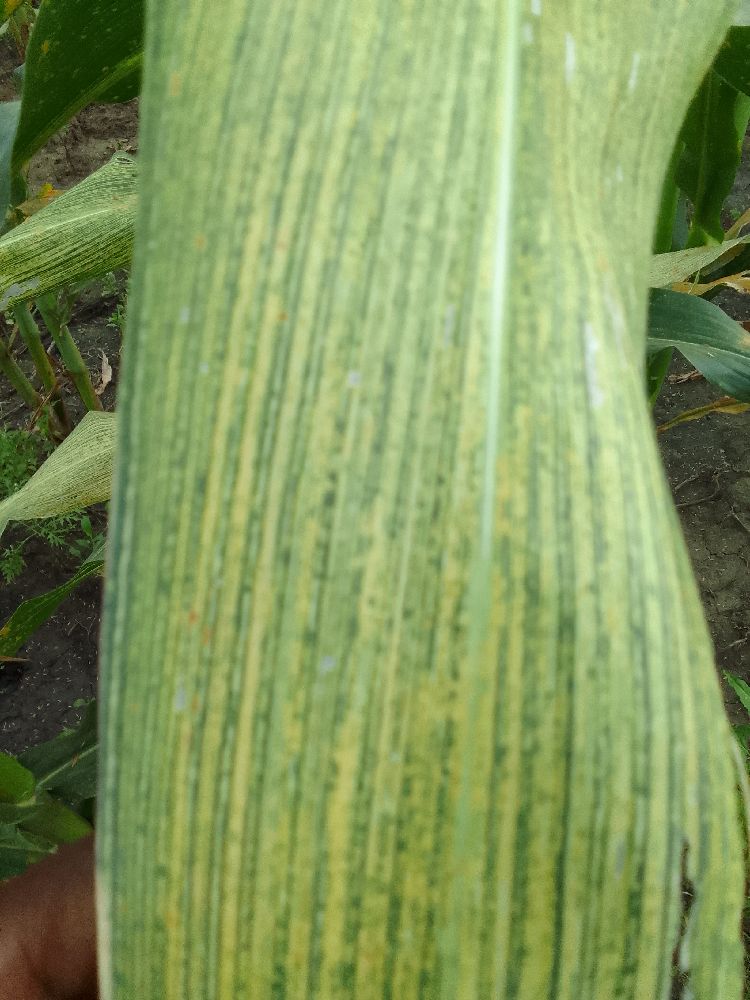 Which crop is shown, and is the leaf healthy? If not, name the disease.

maize, maize streak virus
